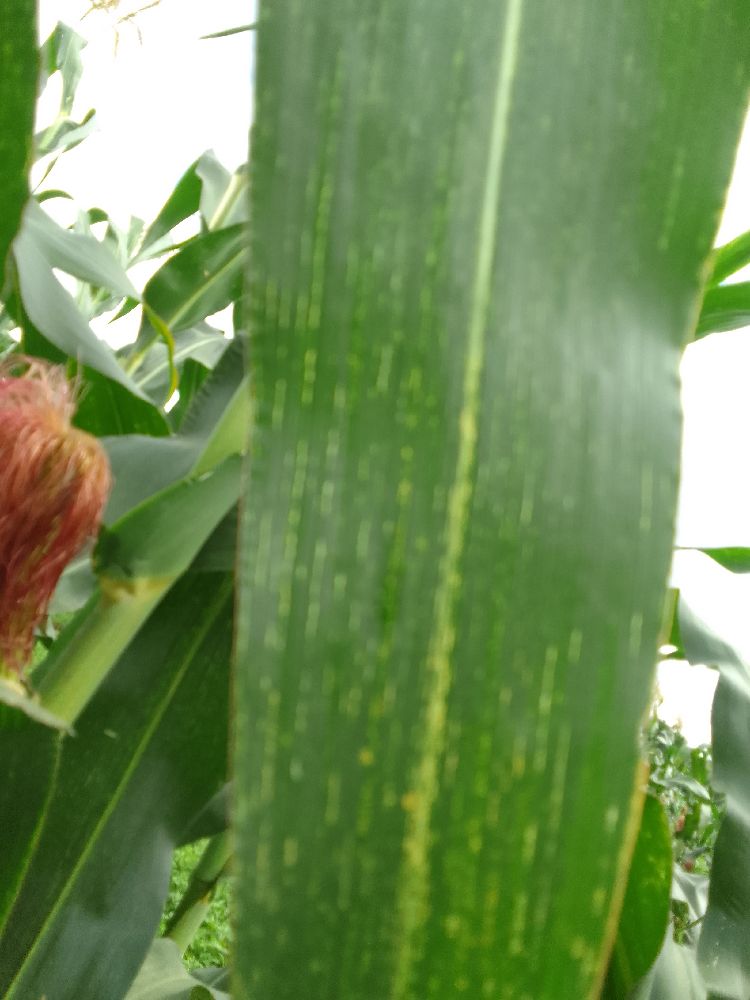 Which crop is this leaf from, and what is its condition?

maize, maize streak virus
